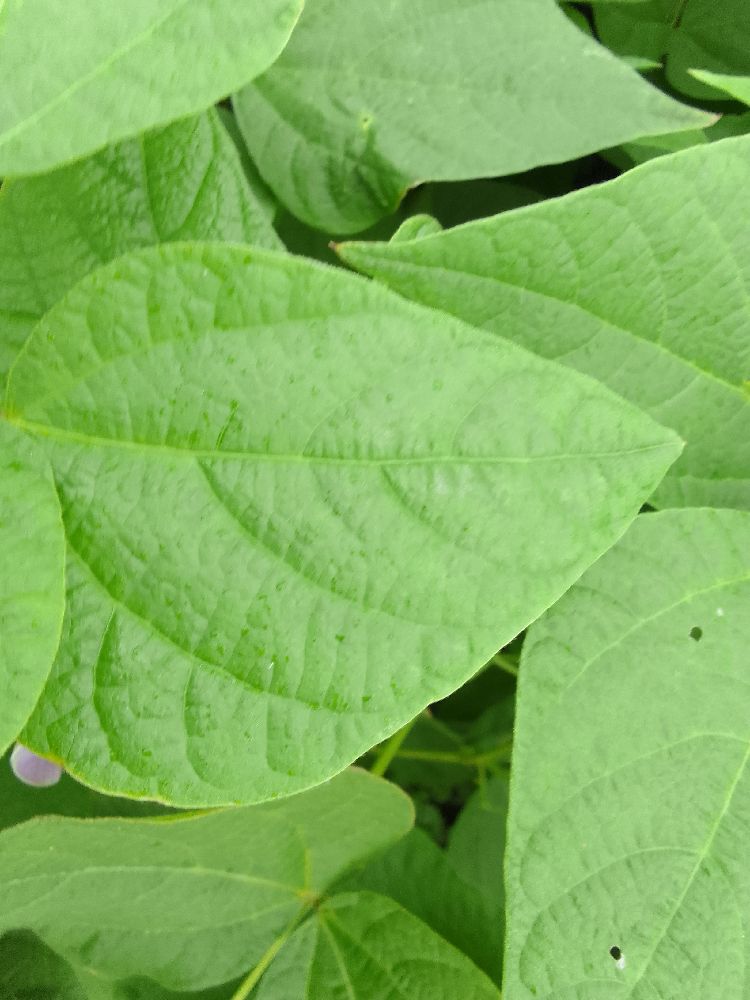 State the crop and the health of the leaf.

common bean, healthy
